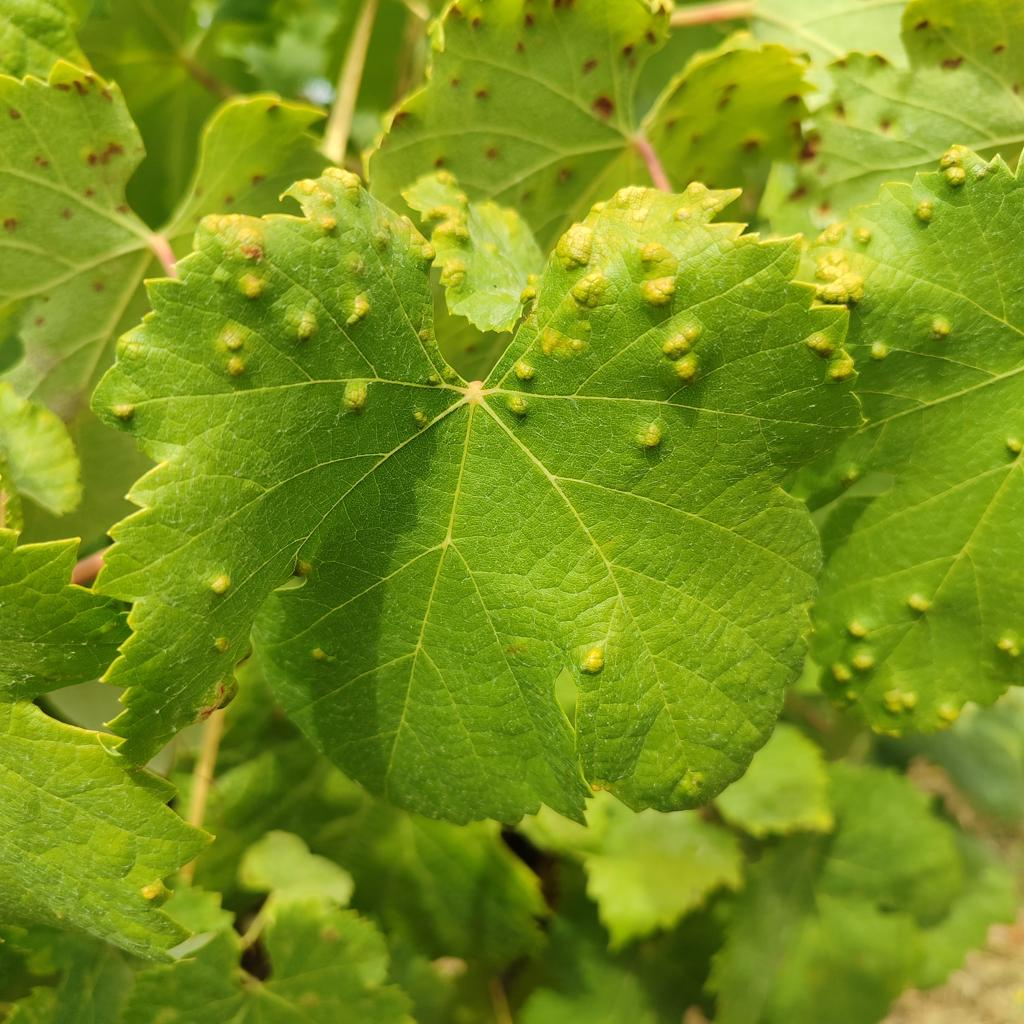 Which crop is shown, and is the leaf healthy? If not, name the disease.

grapevine, erineum mite
